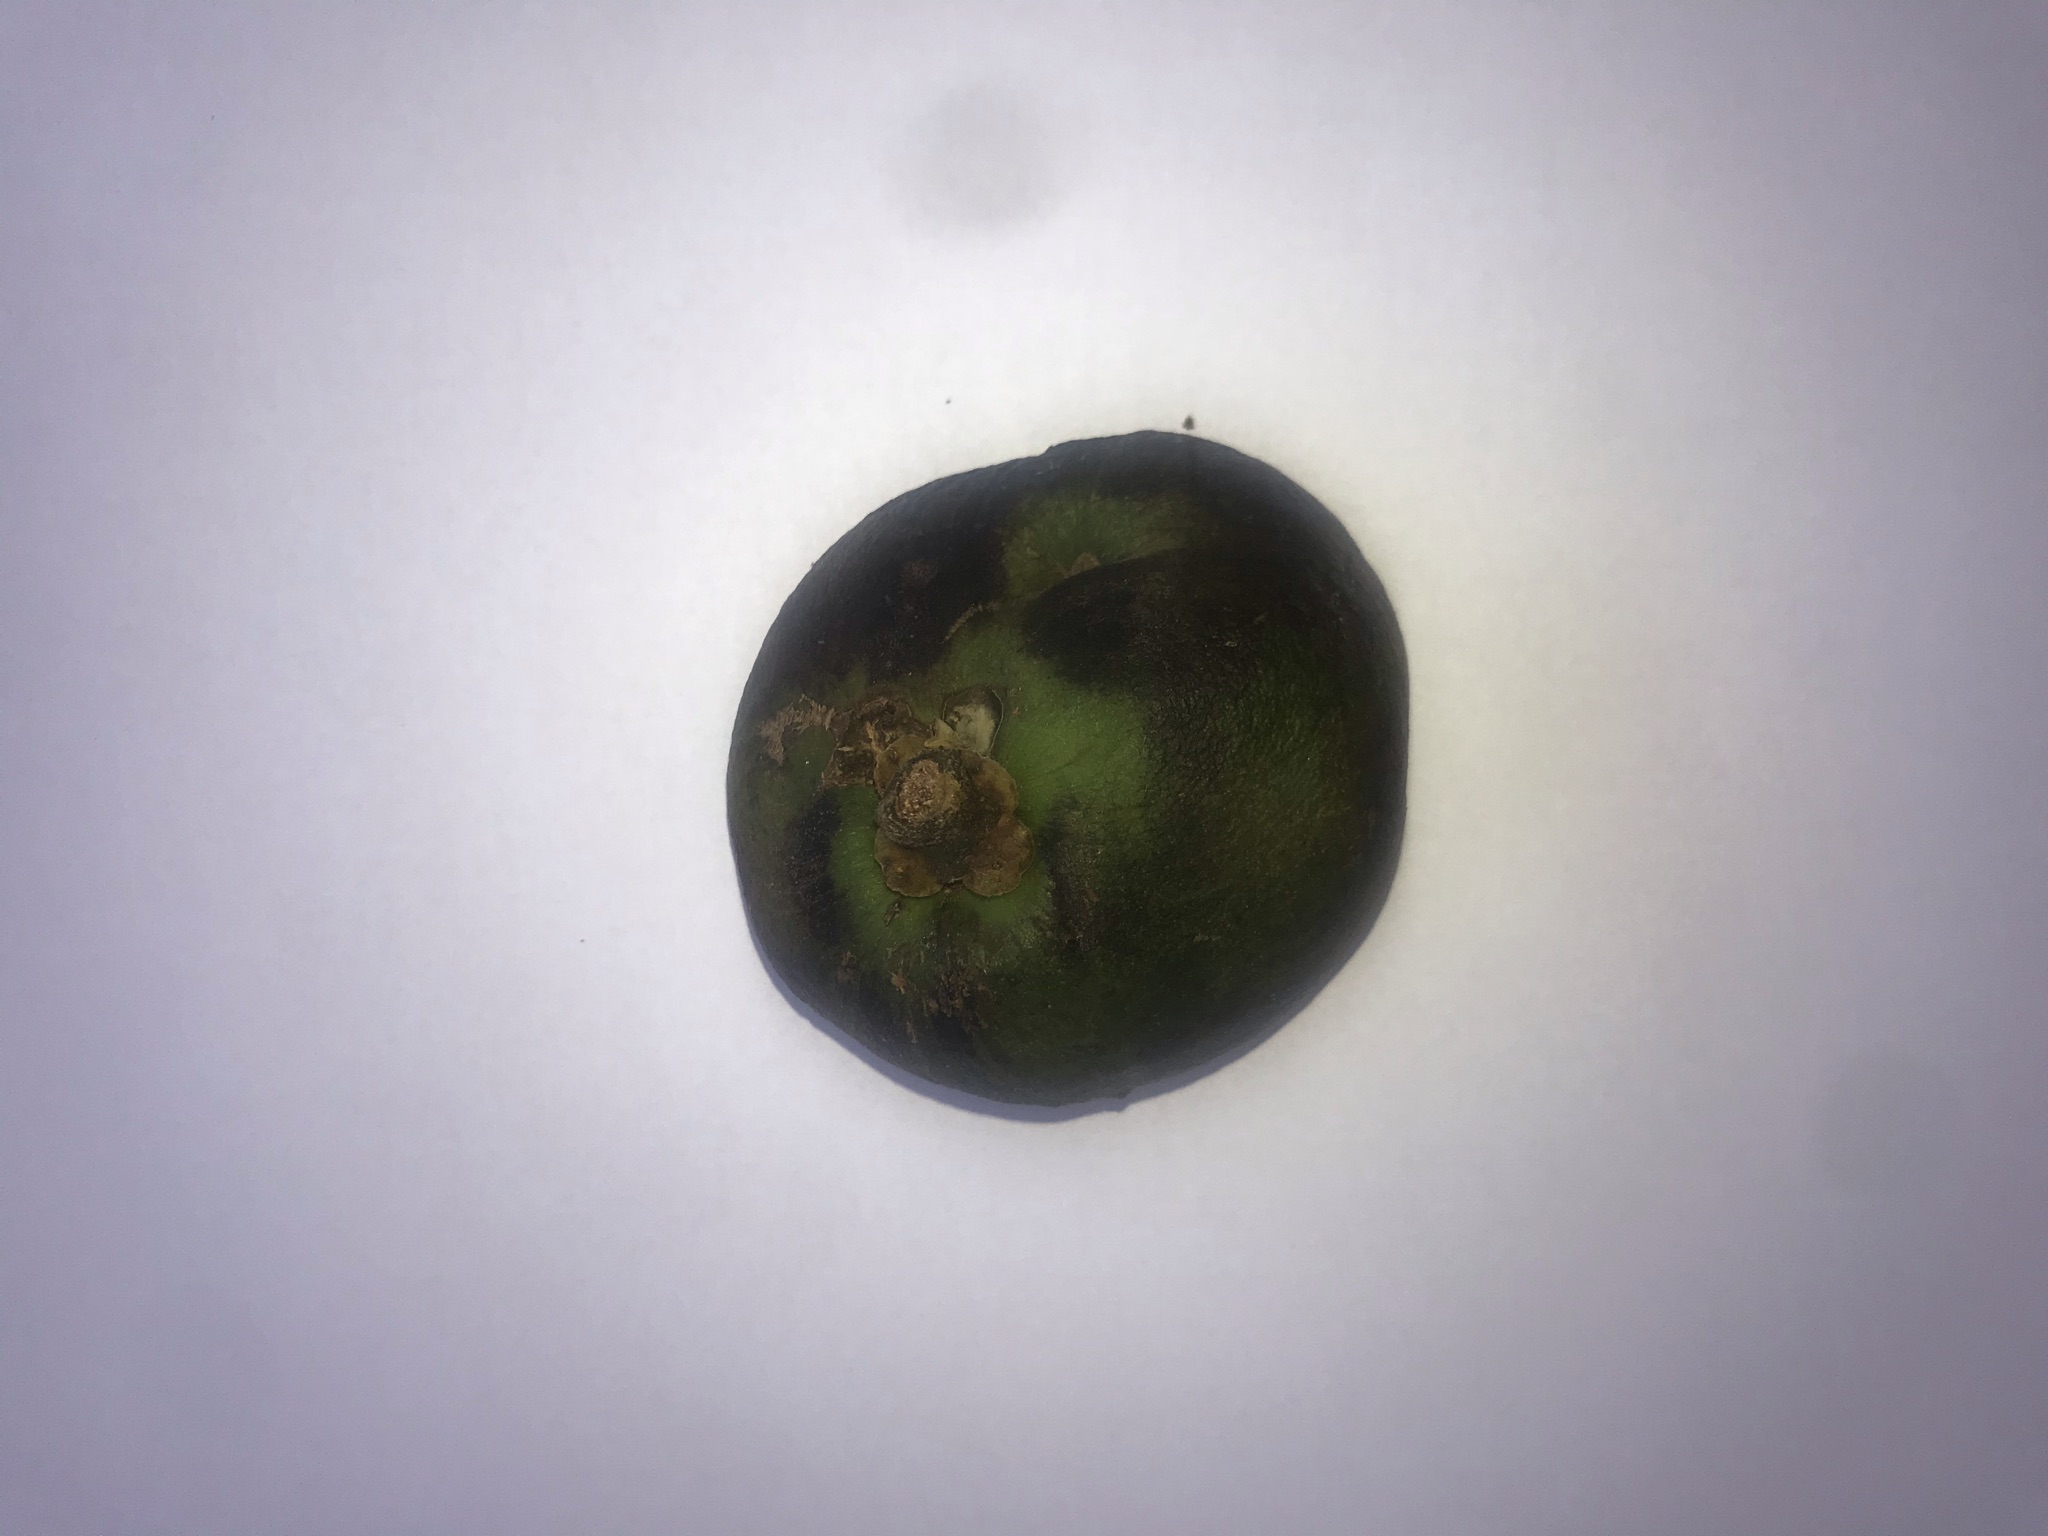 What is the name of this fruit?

pequi
